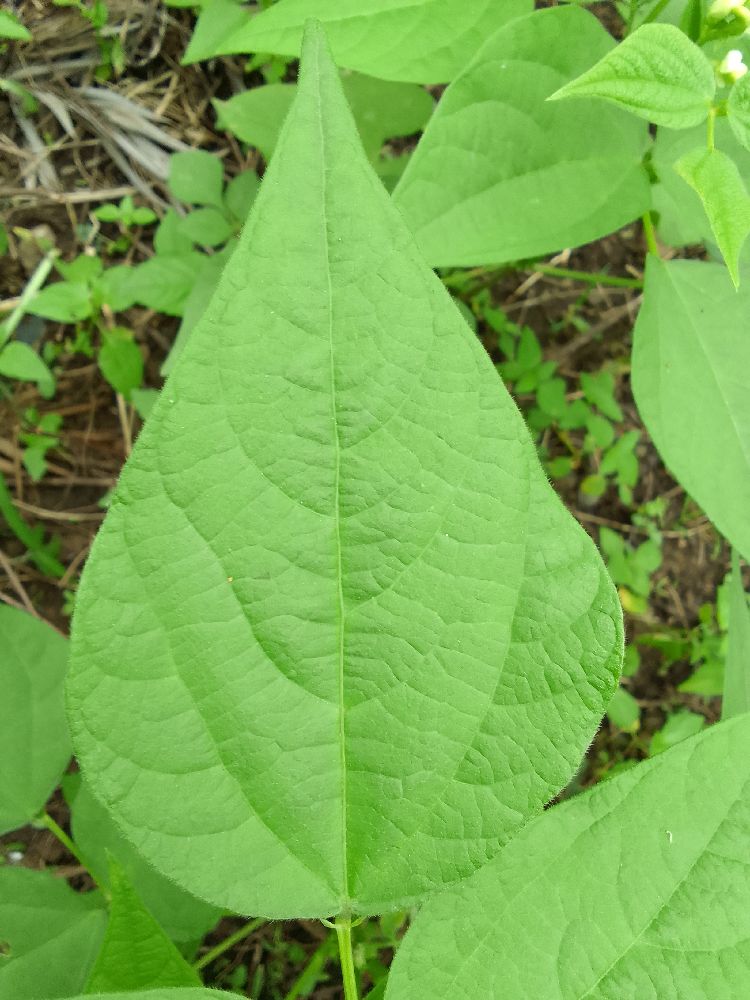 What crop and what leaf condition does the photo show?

common bean, healthy
